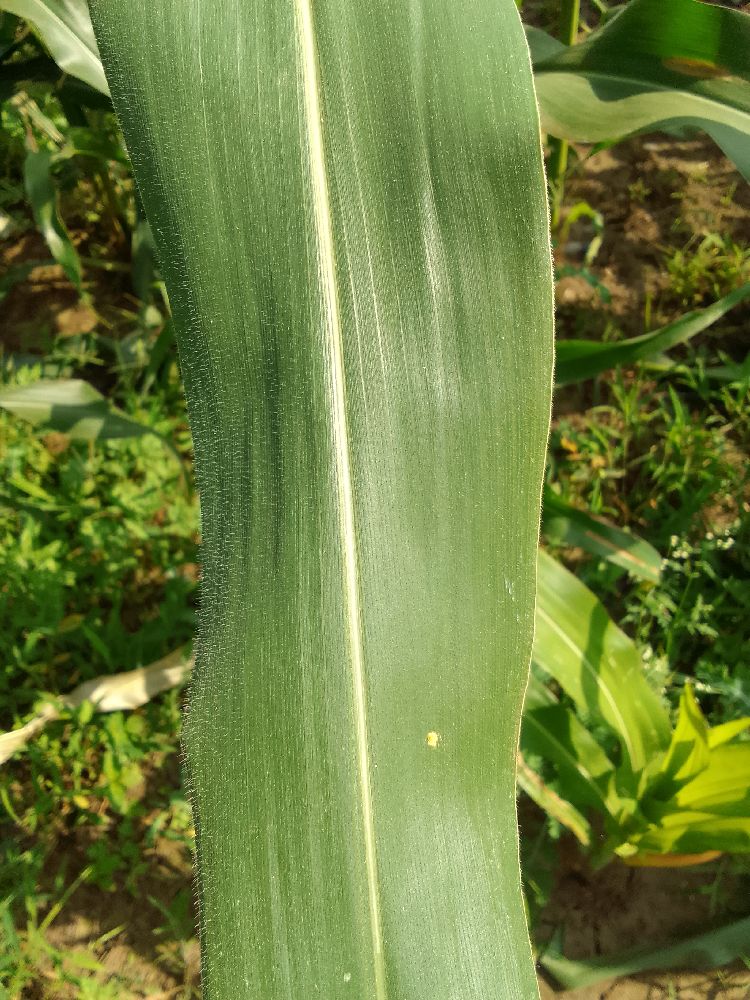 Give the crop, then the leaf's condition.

maize, healthy
